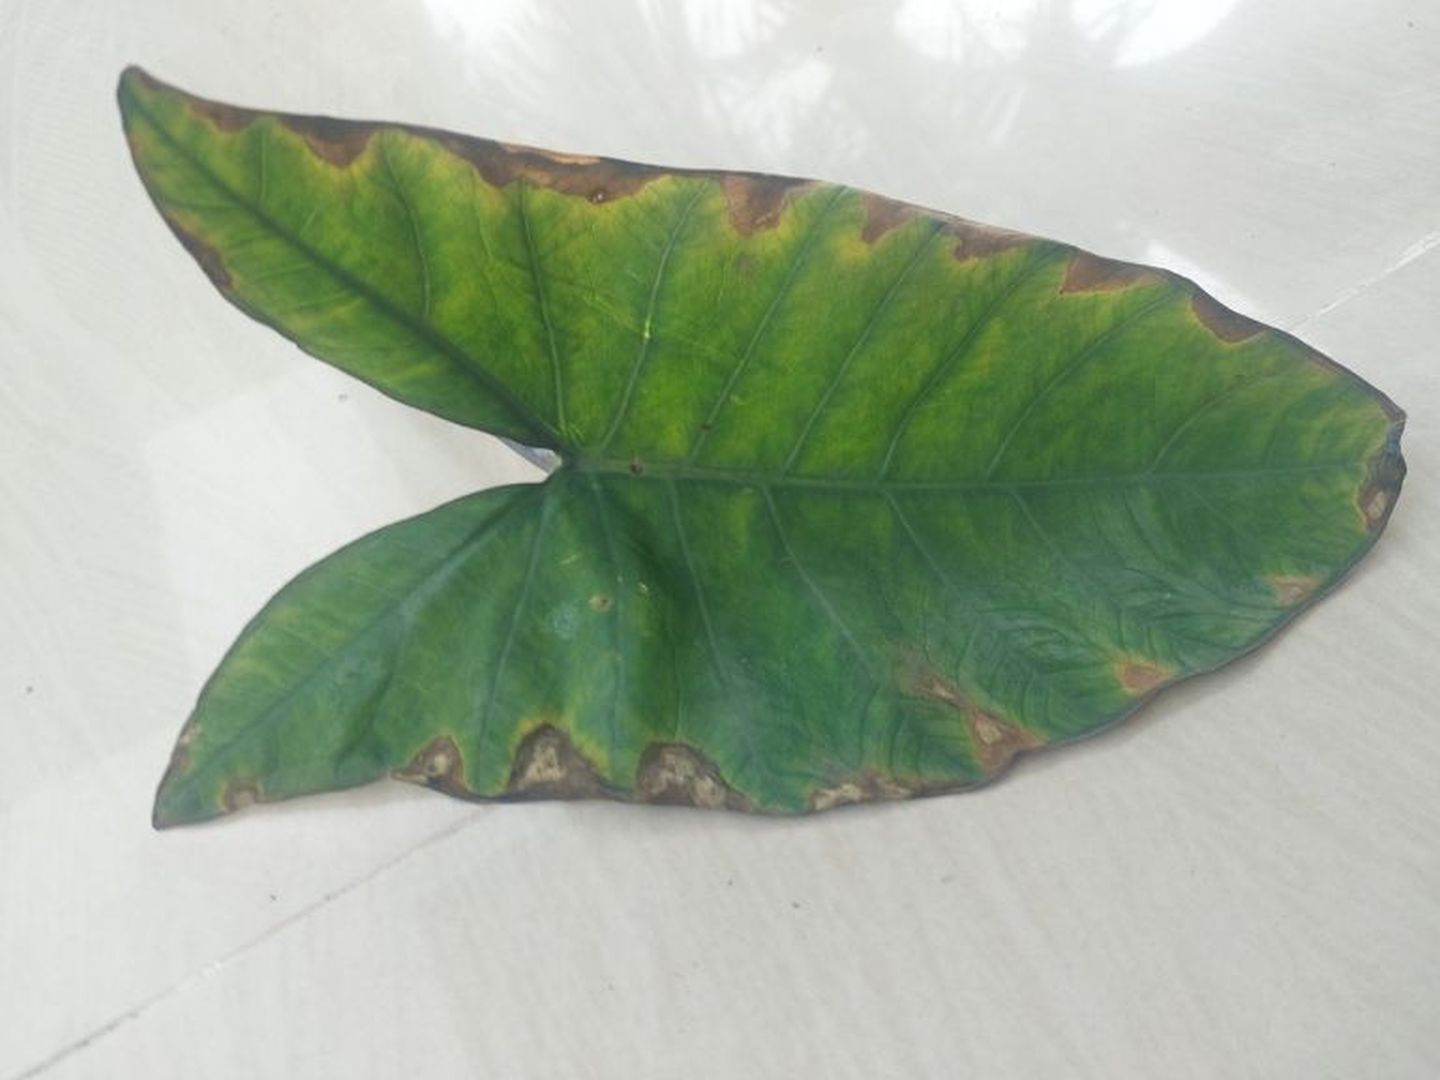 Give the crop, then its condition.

taro, leaf blight
